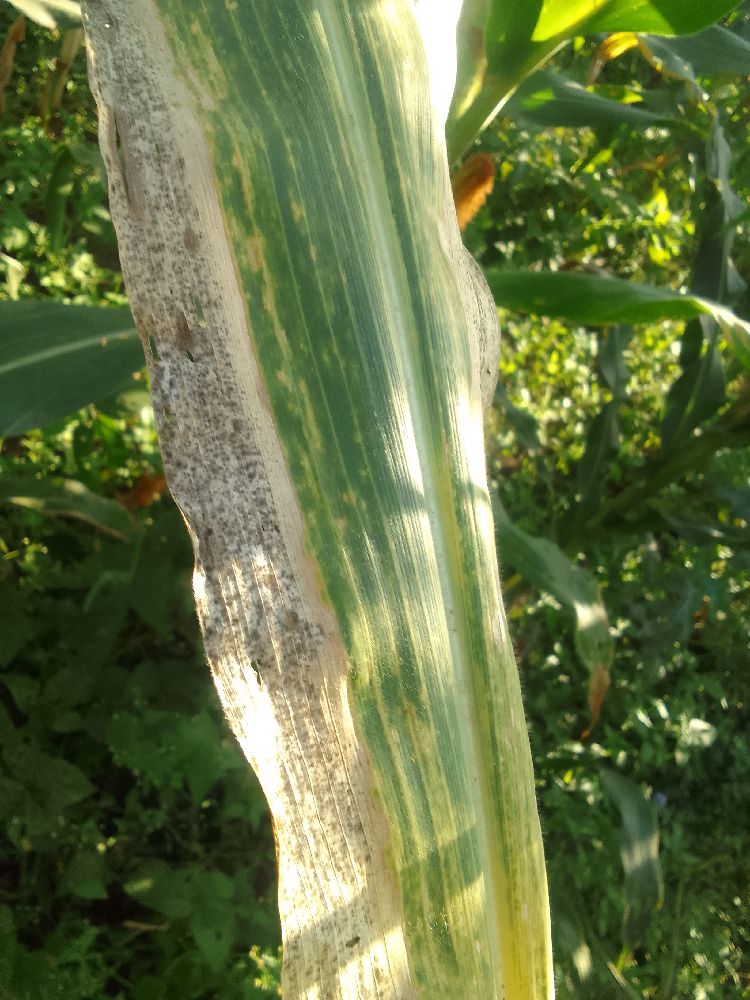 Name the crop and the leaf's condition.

maize, maize lethal necrosis
